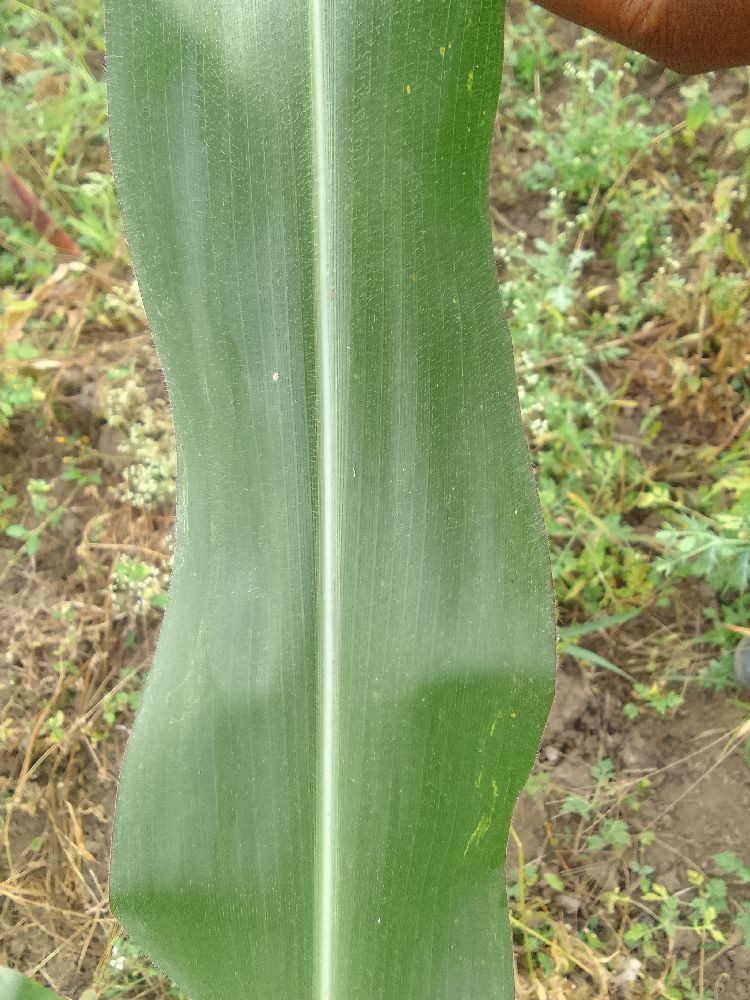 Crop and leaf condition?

maize, healthy
